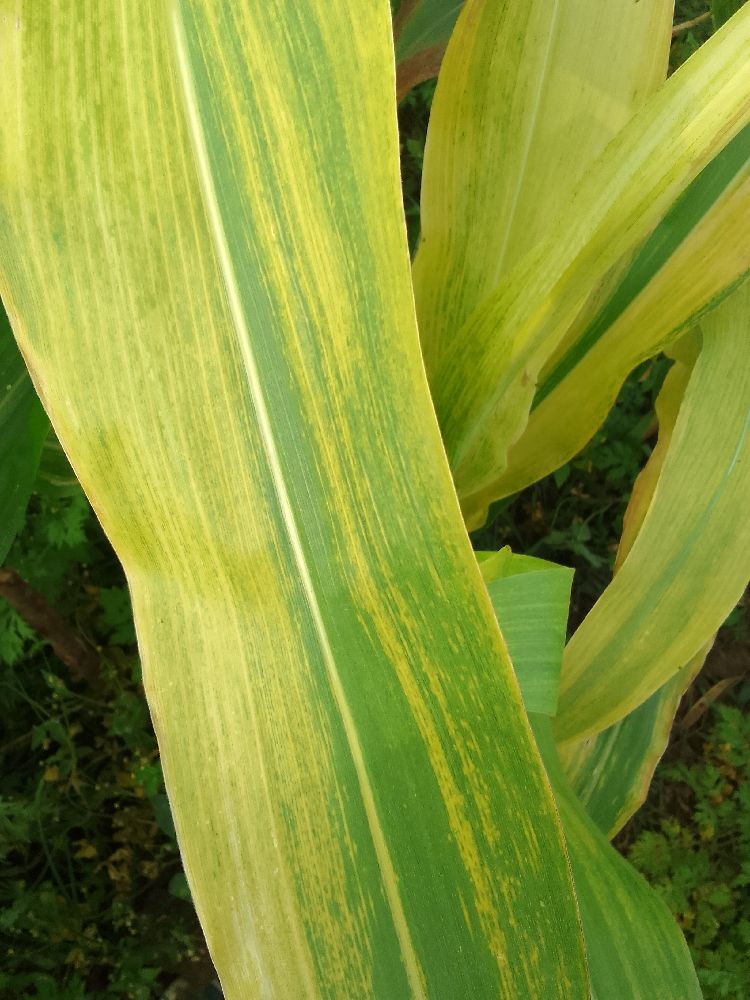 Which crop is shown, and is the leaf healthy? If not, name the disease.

maize, maize lethal necrosis
